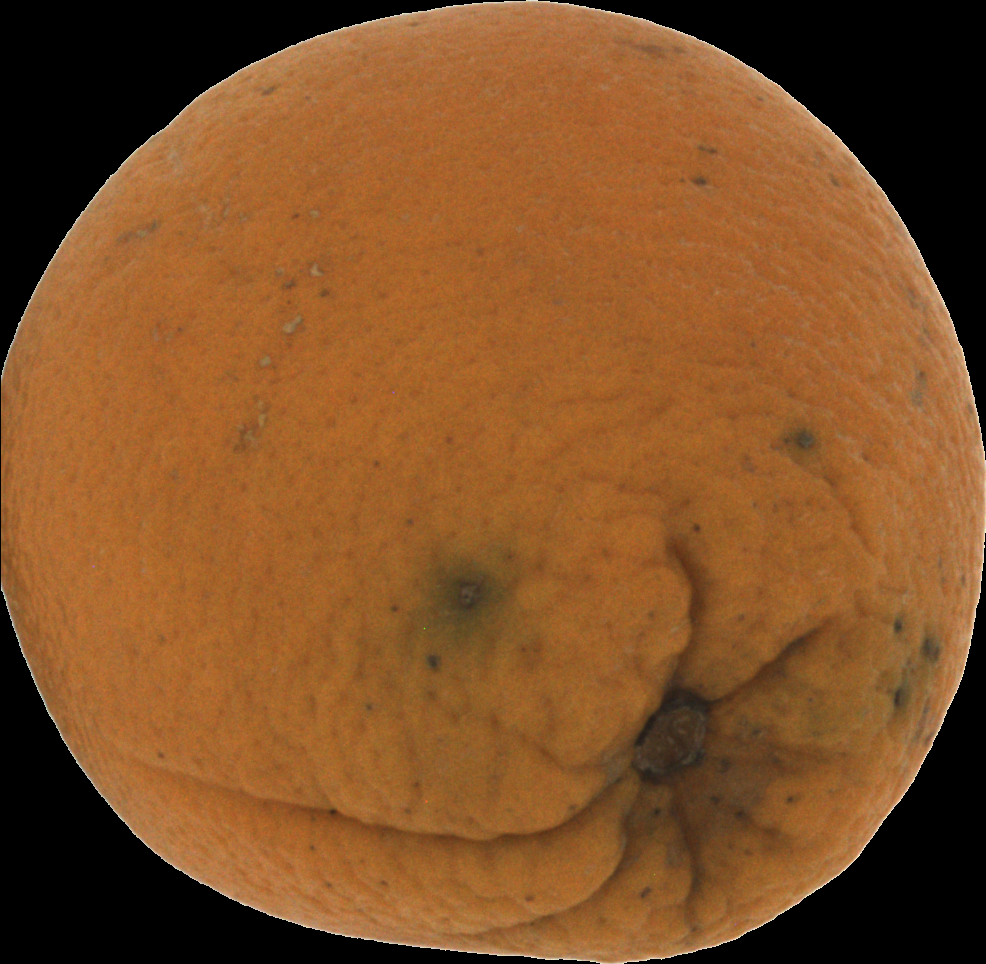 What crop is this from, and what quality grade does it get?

orange, bad
